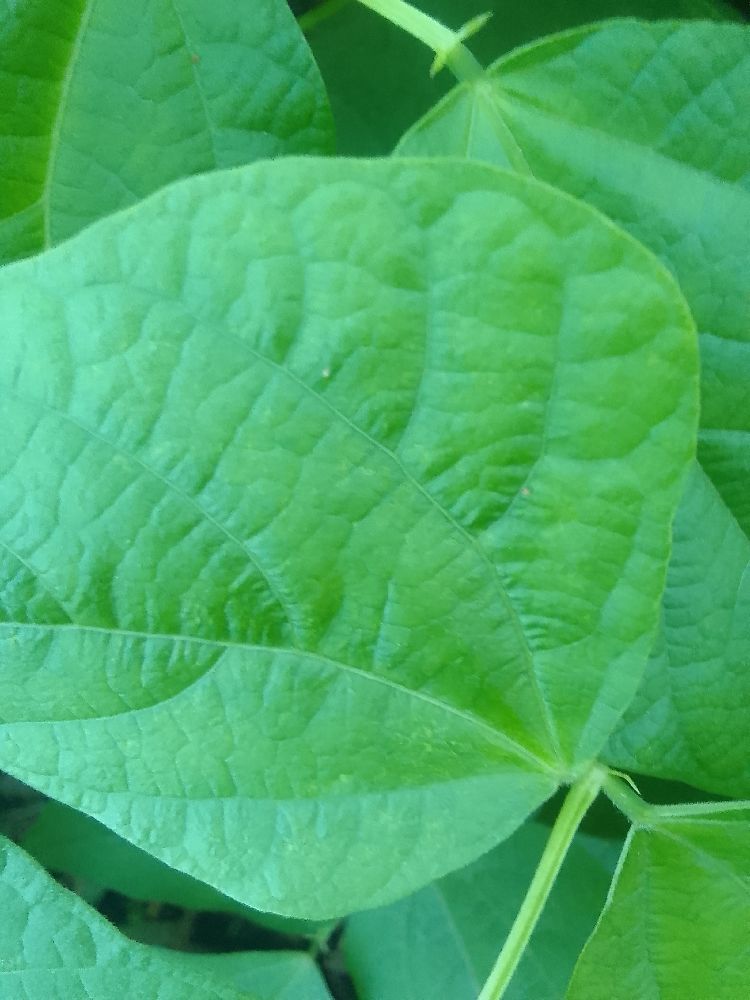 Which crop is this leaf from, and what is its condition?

common bean, healthy
